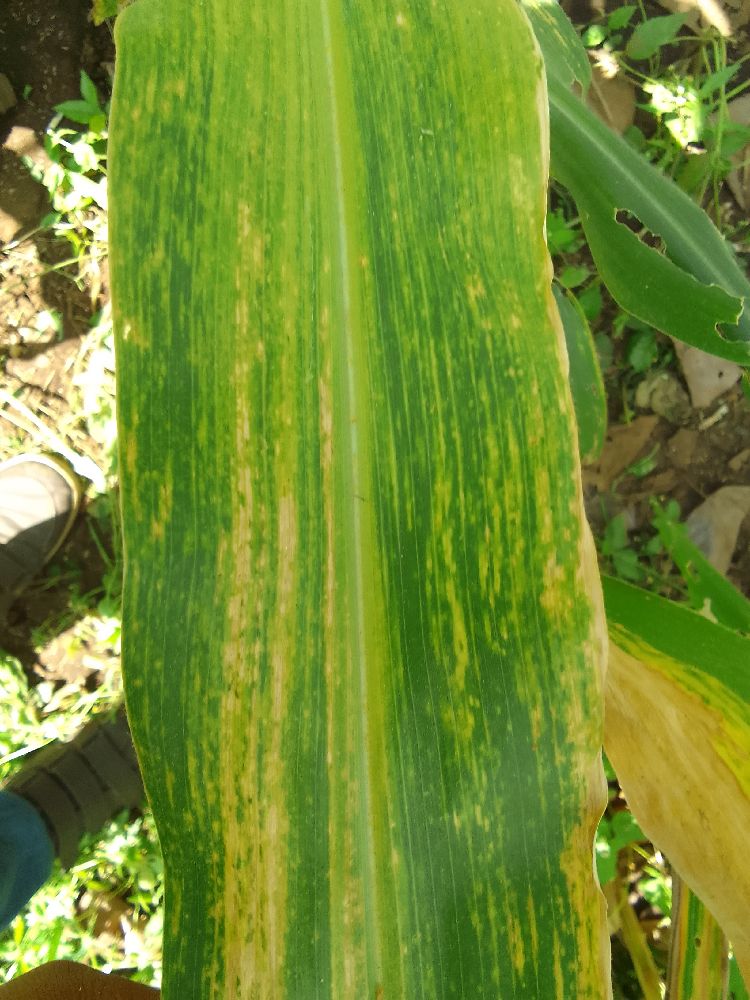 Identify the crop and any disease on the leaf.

maize, maize lethal necrosis
